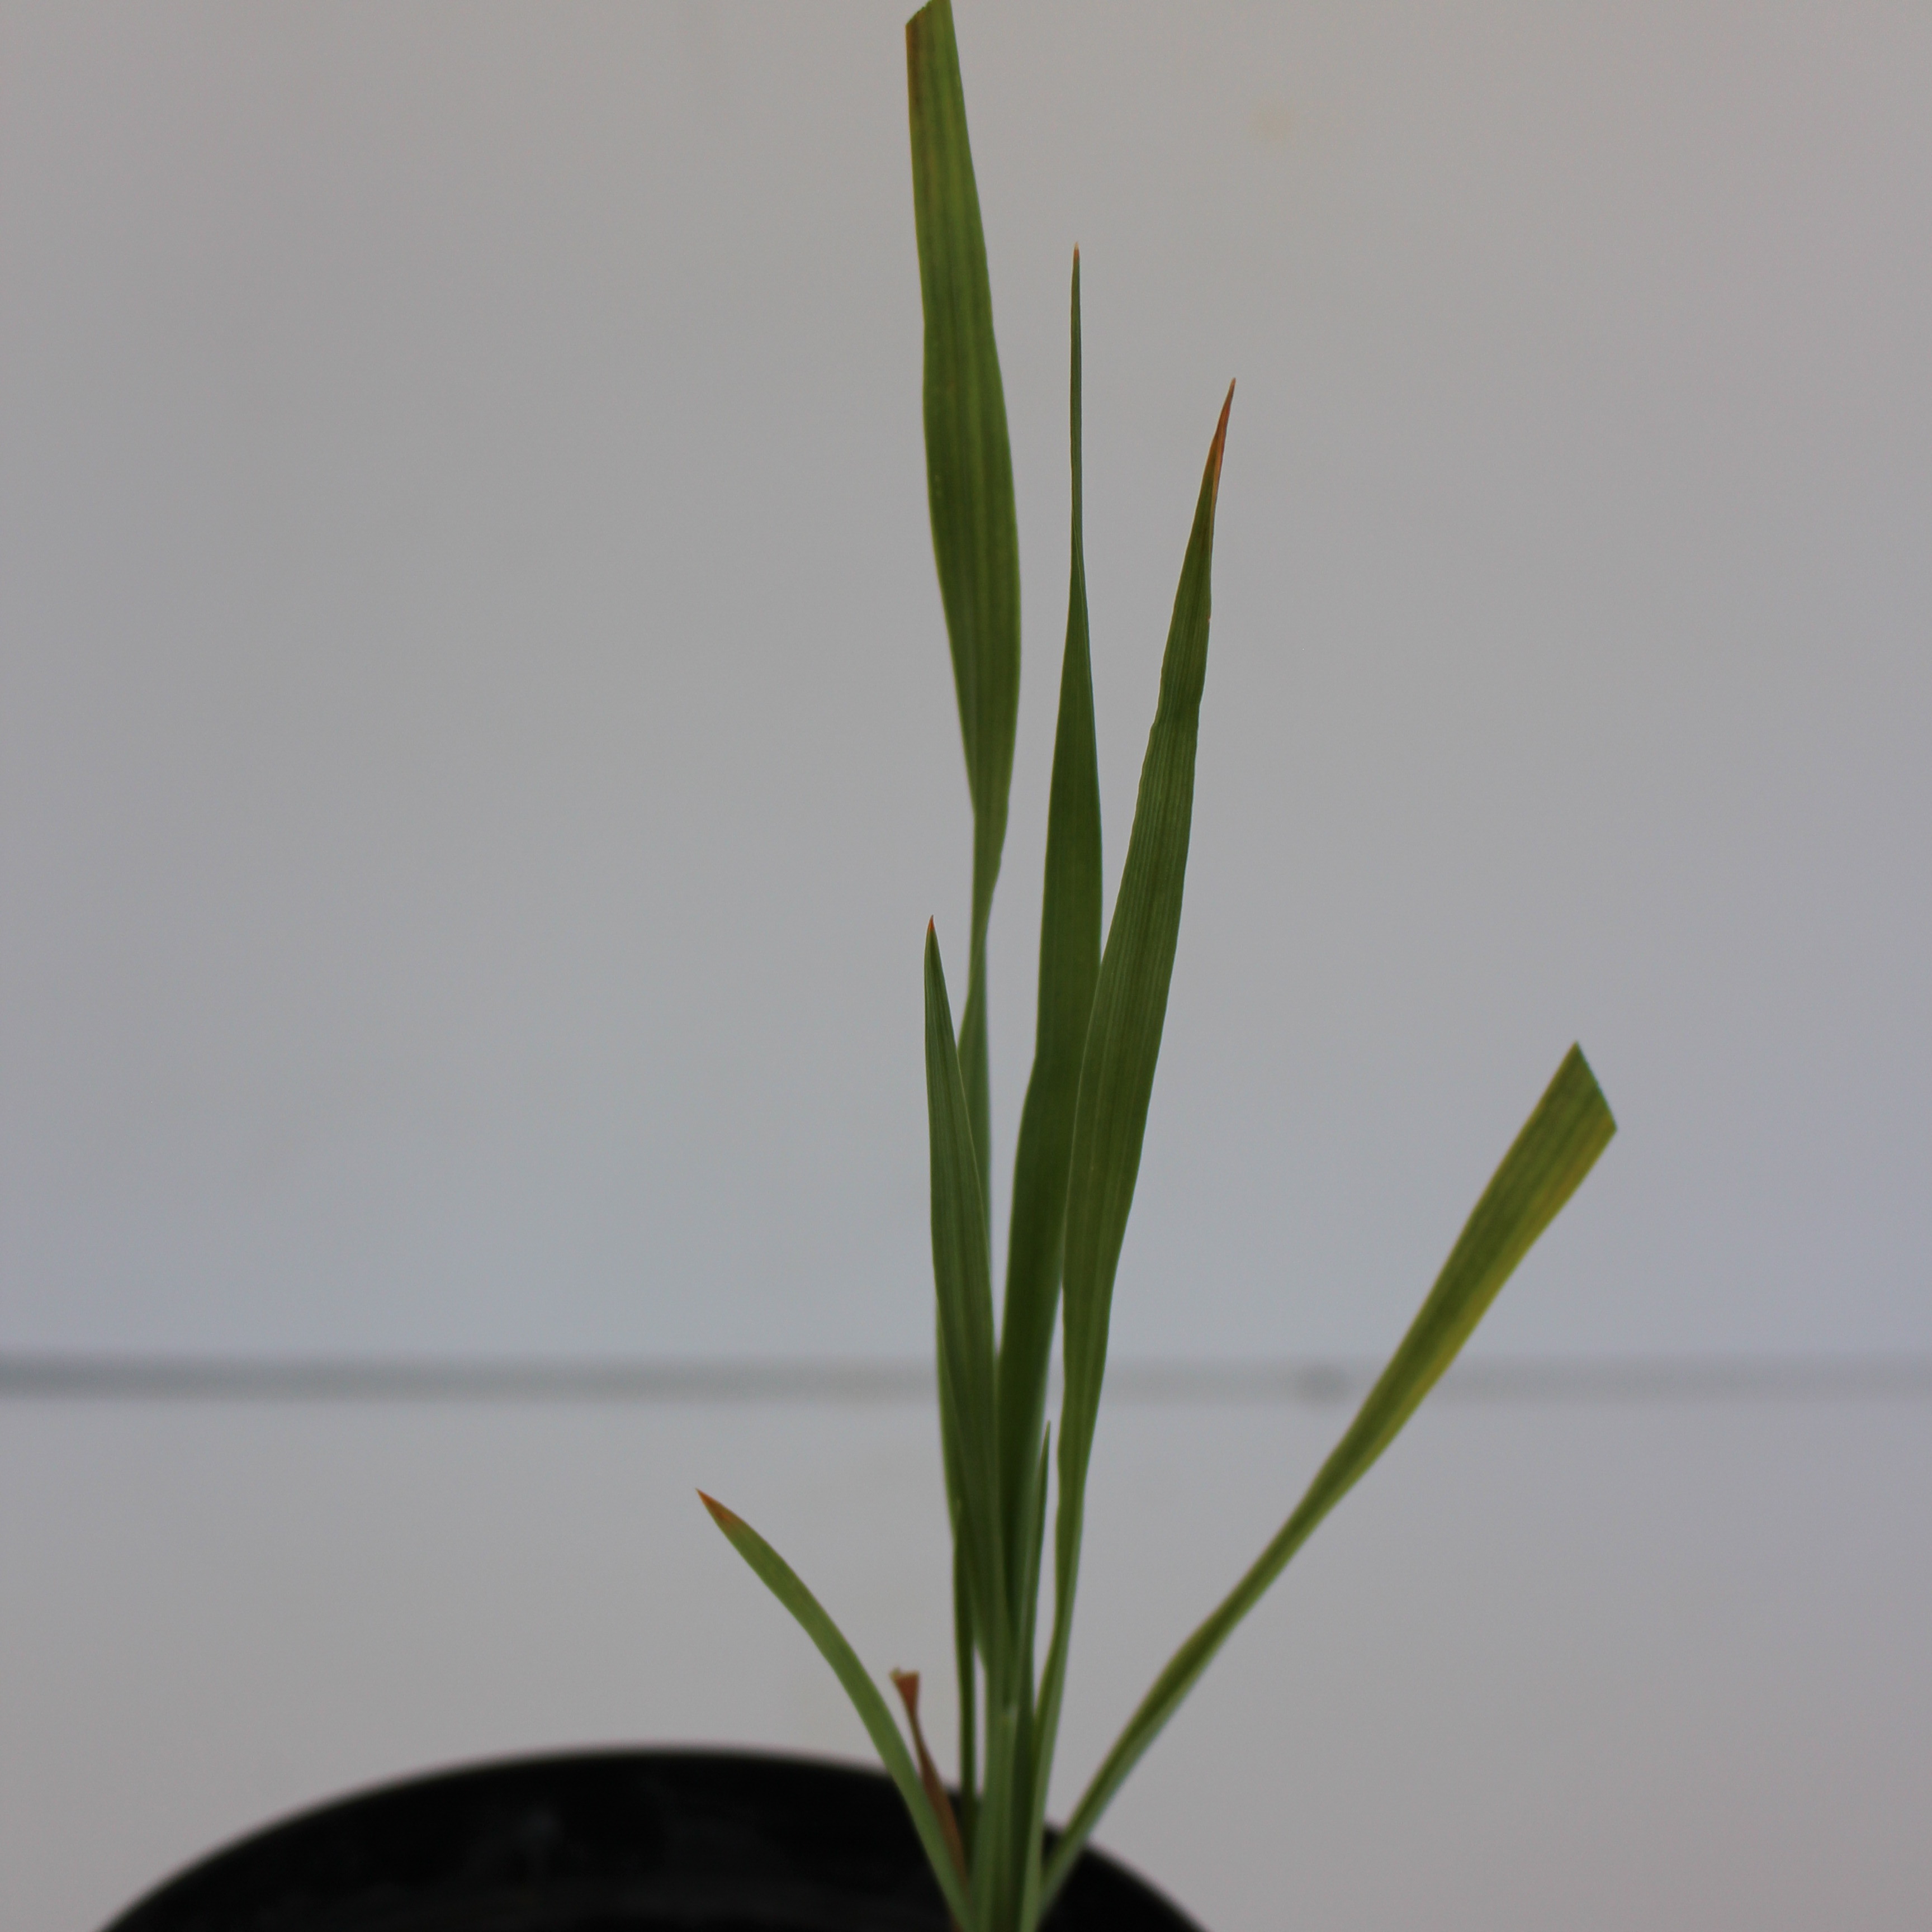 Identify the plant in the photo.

Avena sterilis
